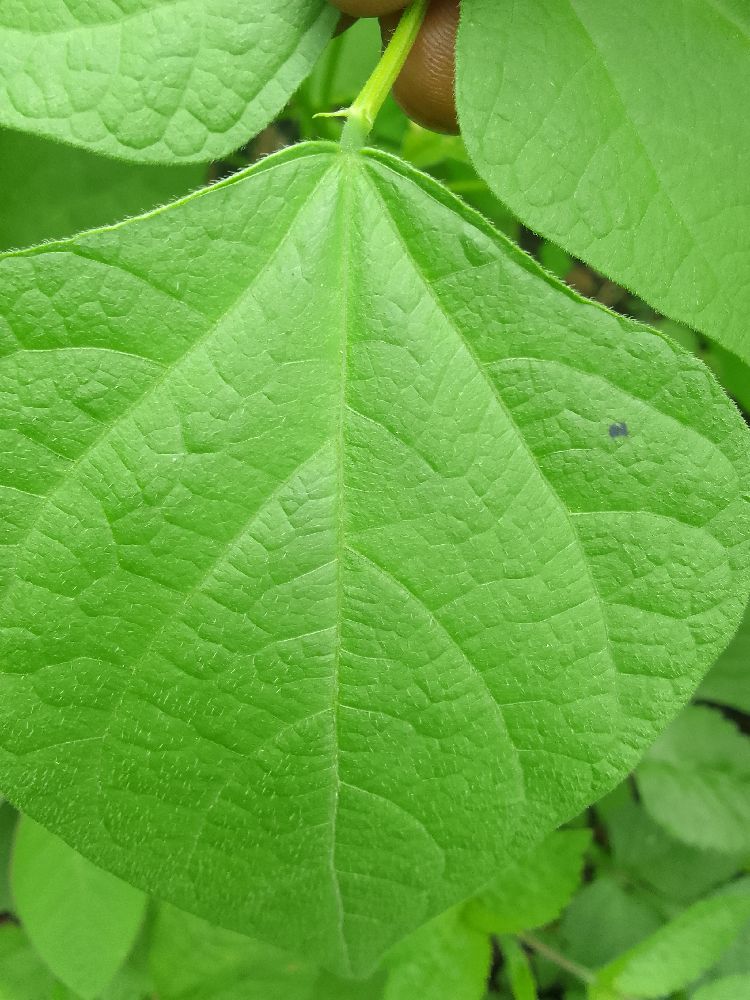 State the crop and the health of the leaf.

common bean, healthy
